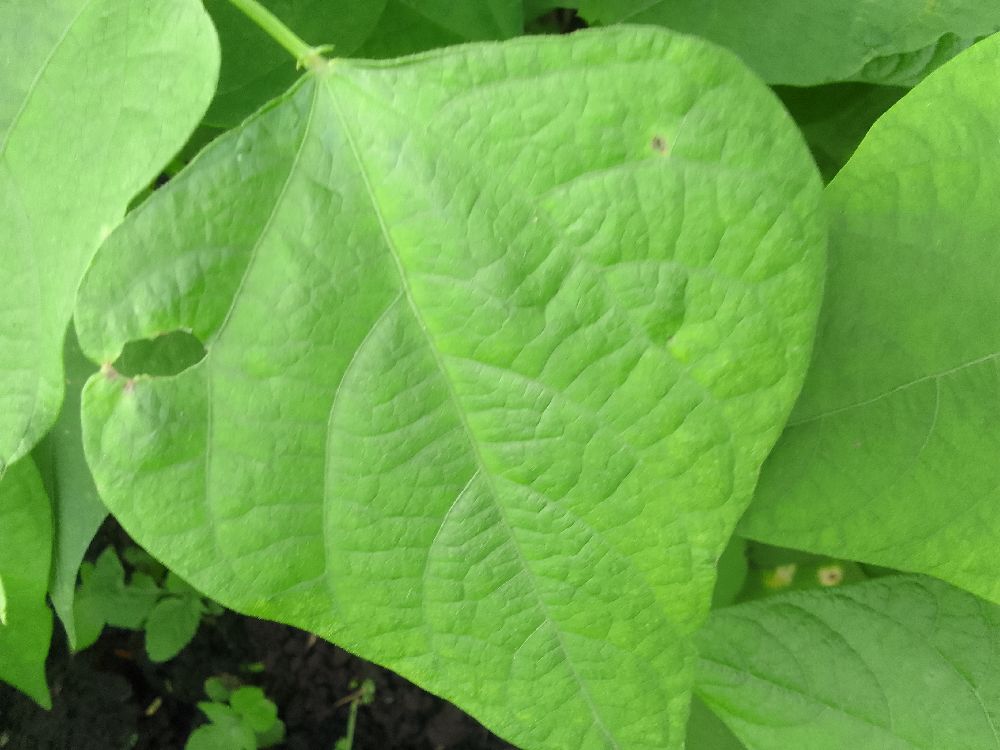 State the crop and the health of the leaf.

common bean, healthy
